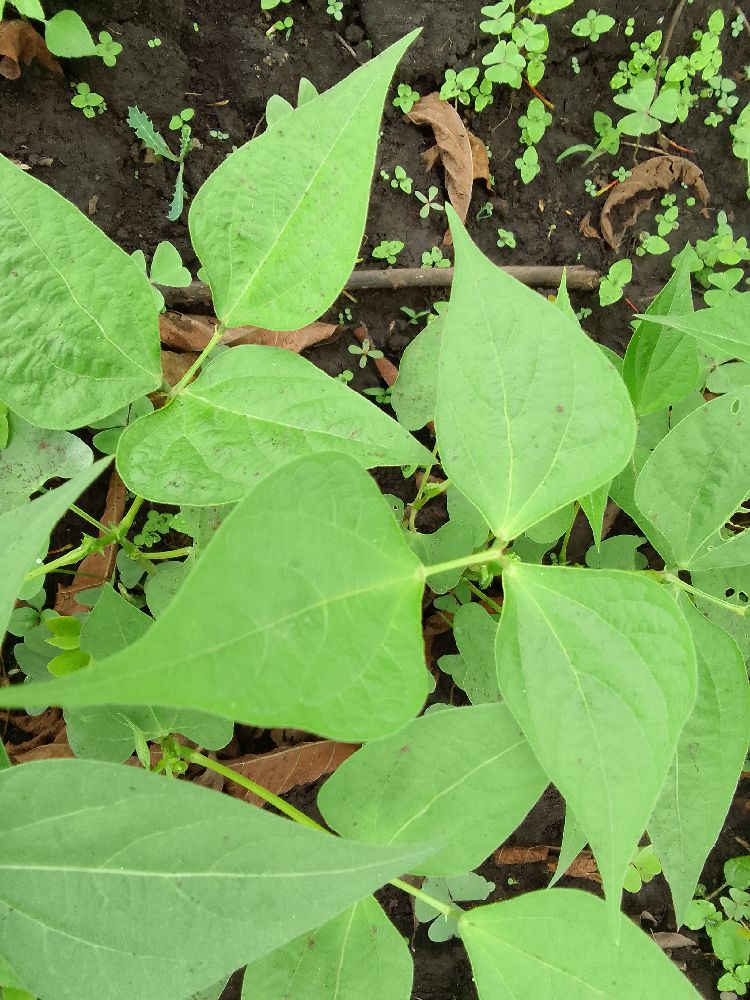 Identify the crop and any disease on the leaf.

common bean, healthy
